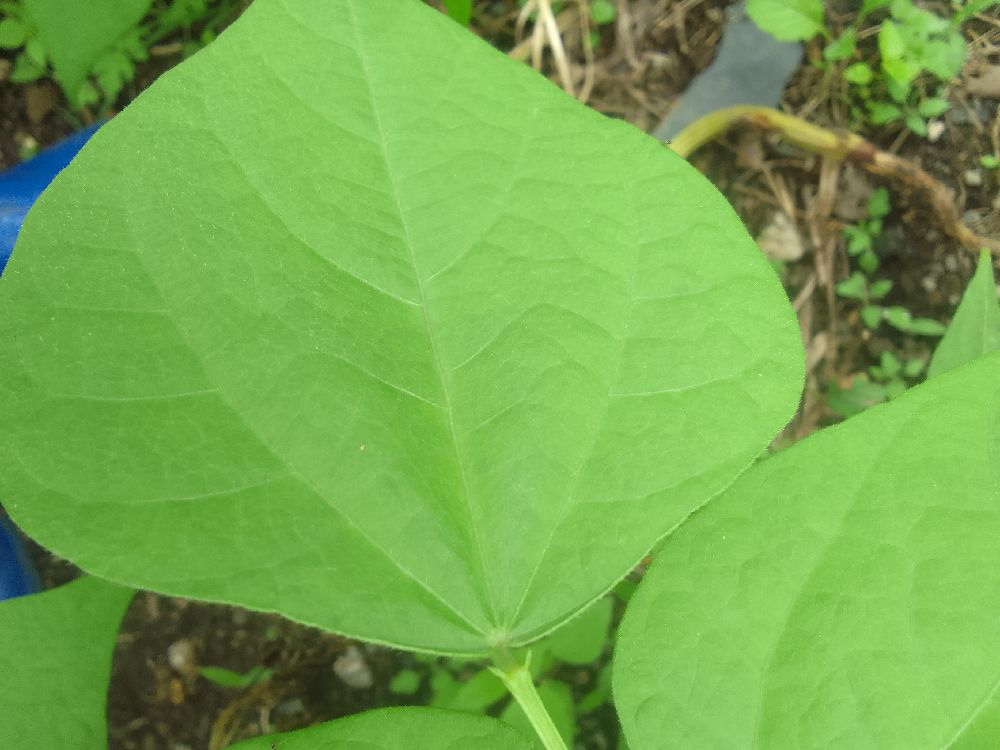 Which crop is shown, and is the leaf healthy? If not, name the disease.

common bean, healthy
